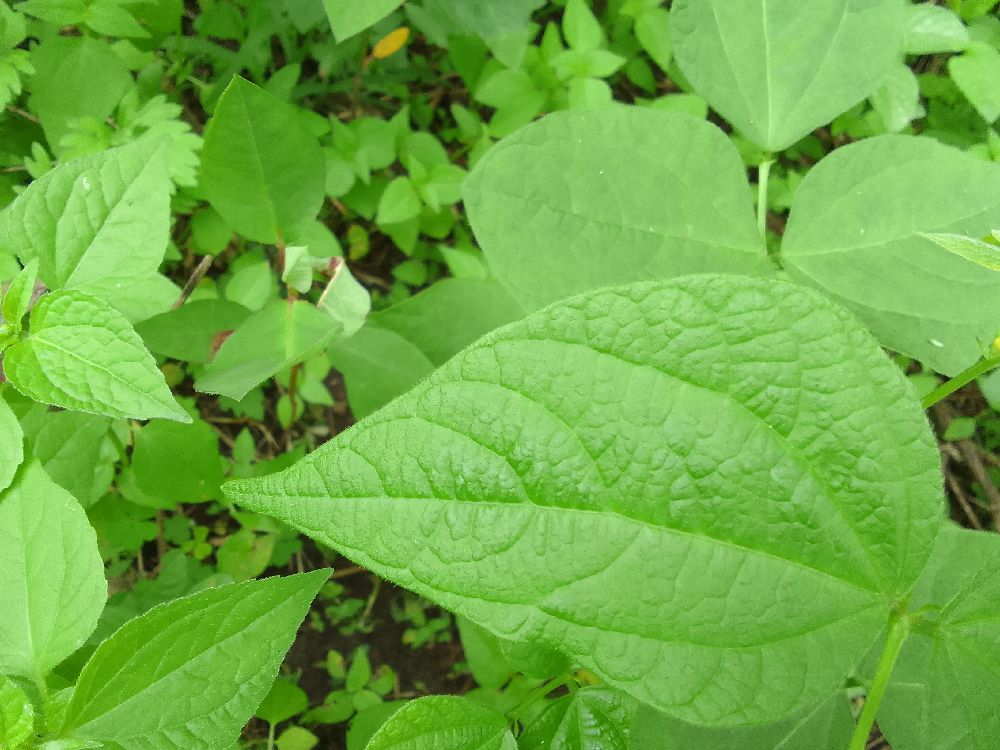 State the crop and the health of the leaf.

common bean, healthy
